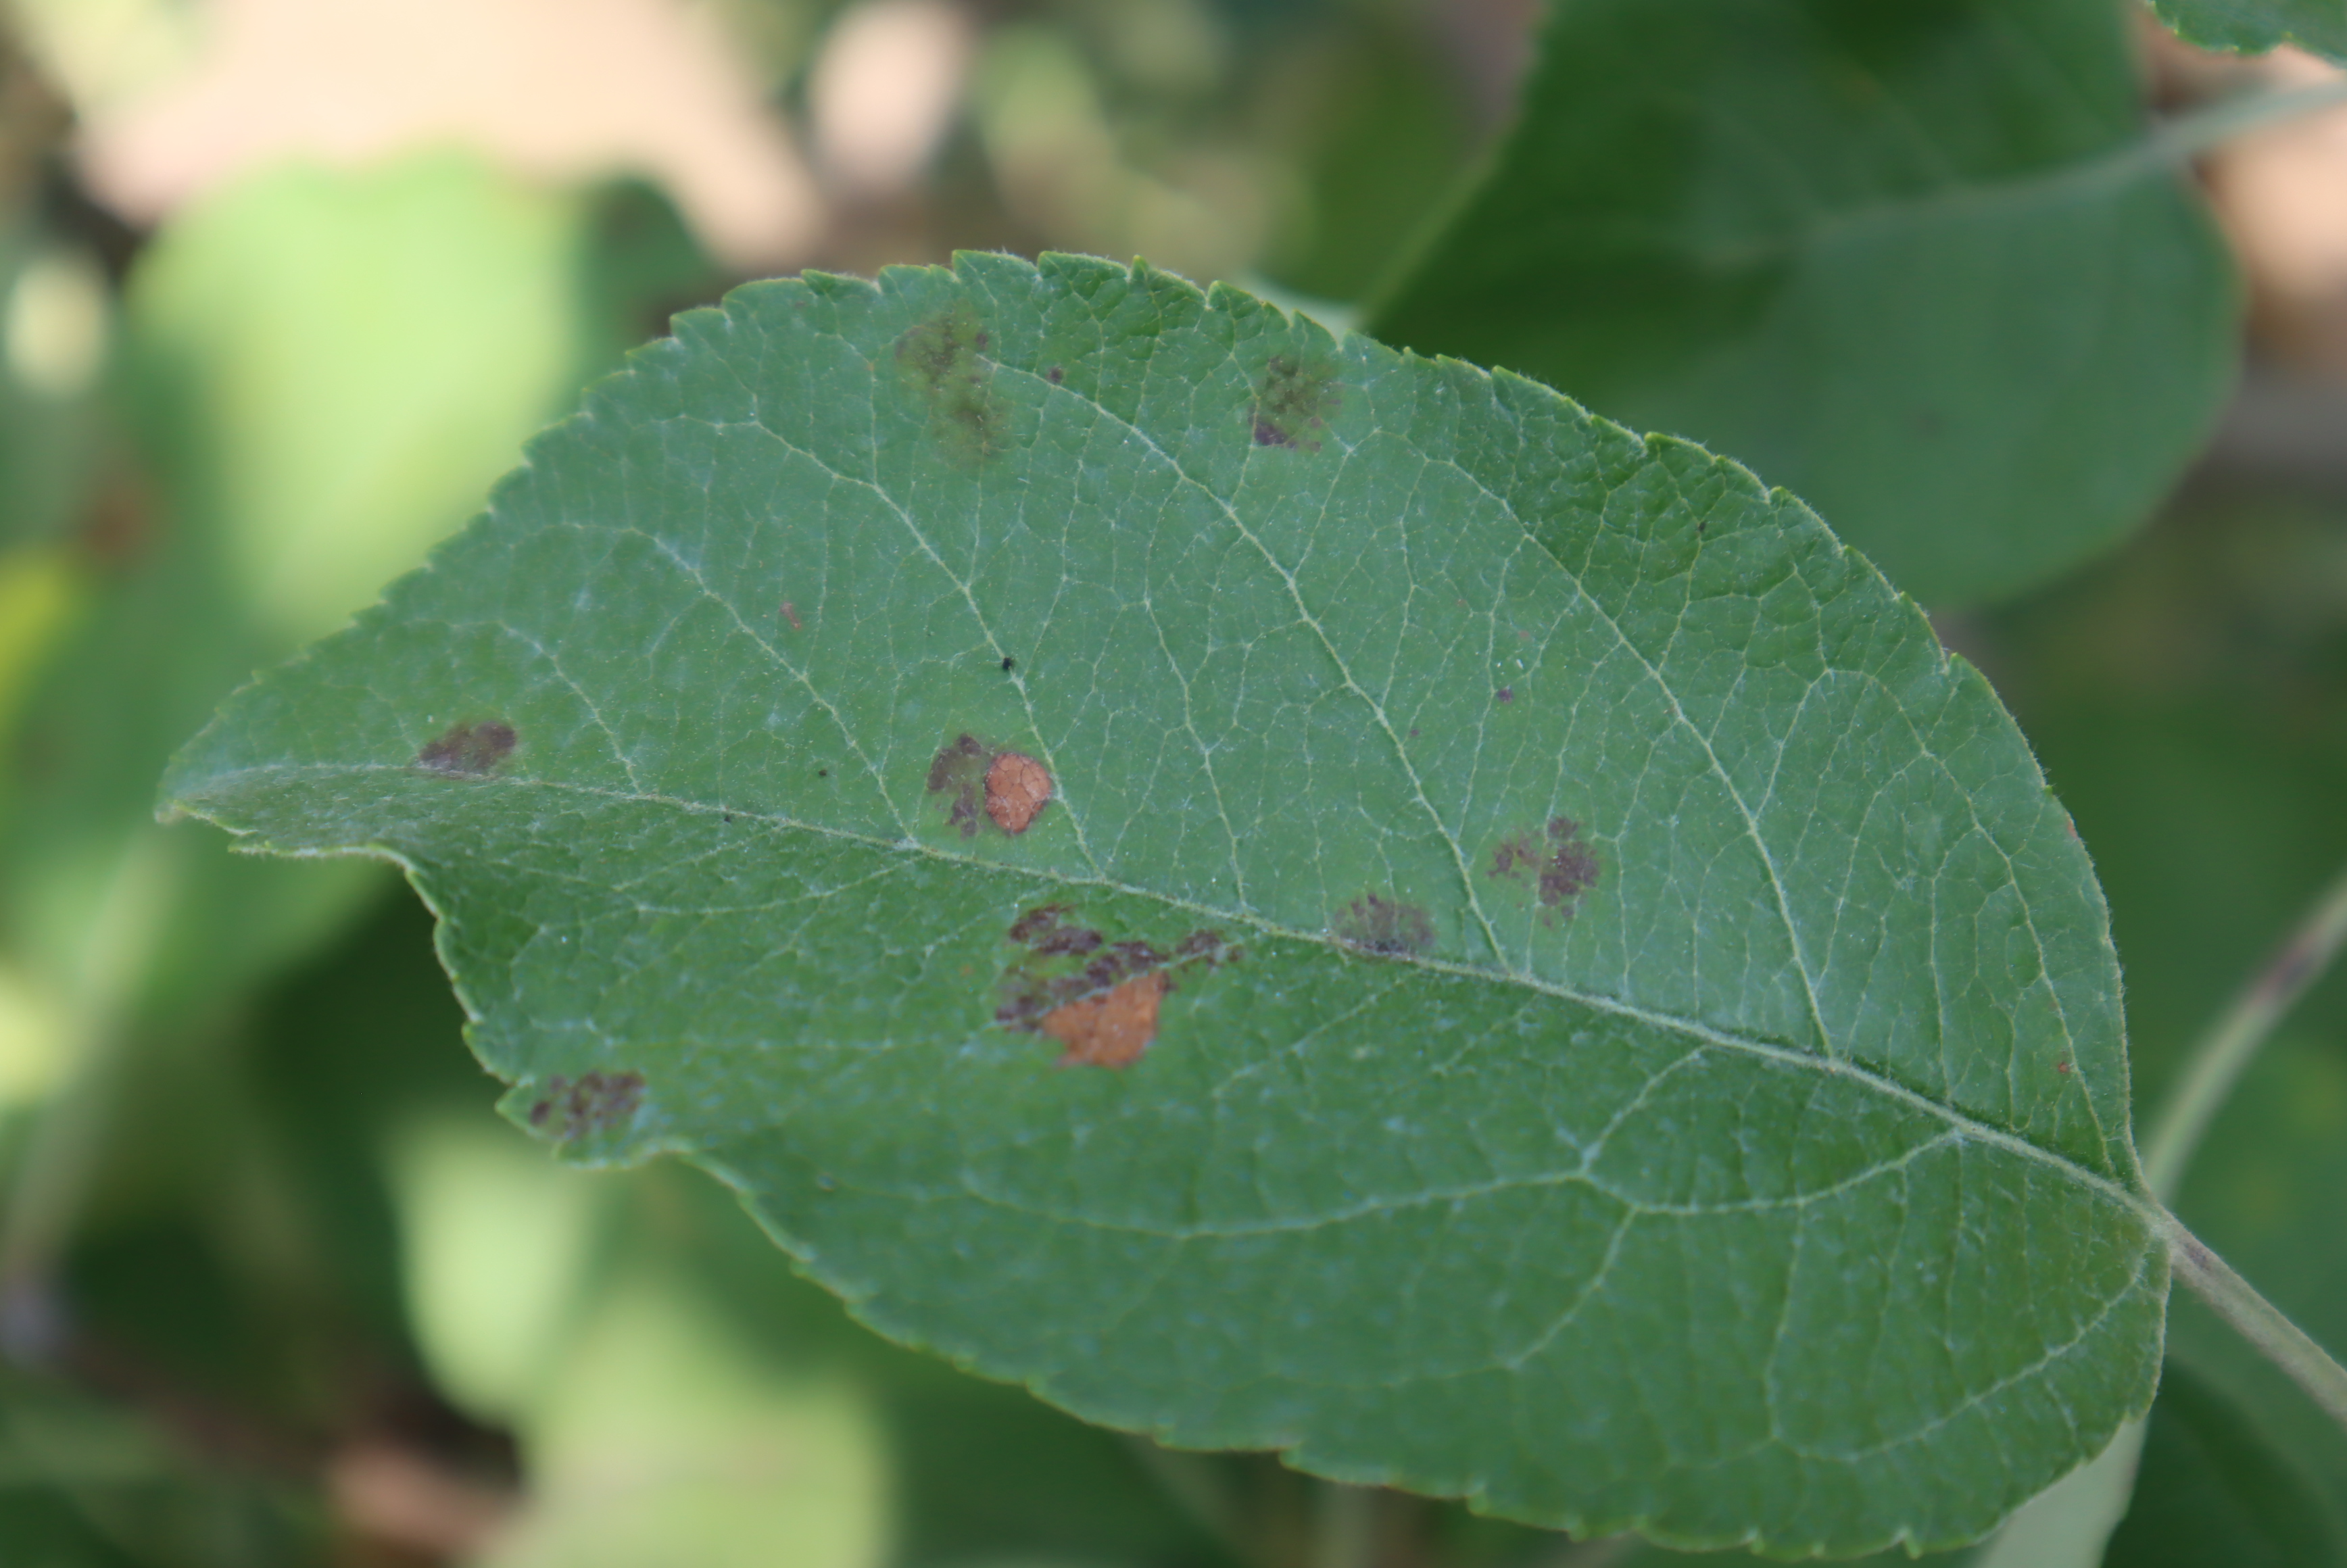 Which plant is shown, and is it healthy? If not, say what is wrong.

apple, alternaria, scab
